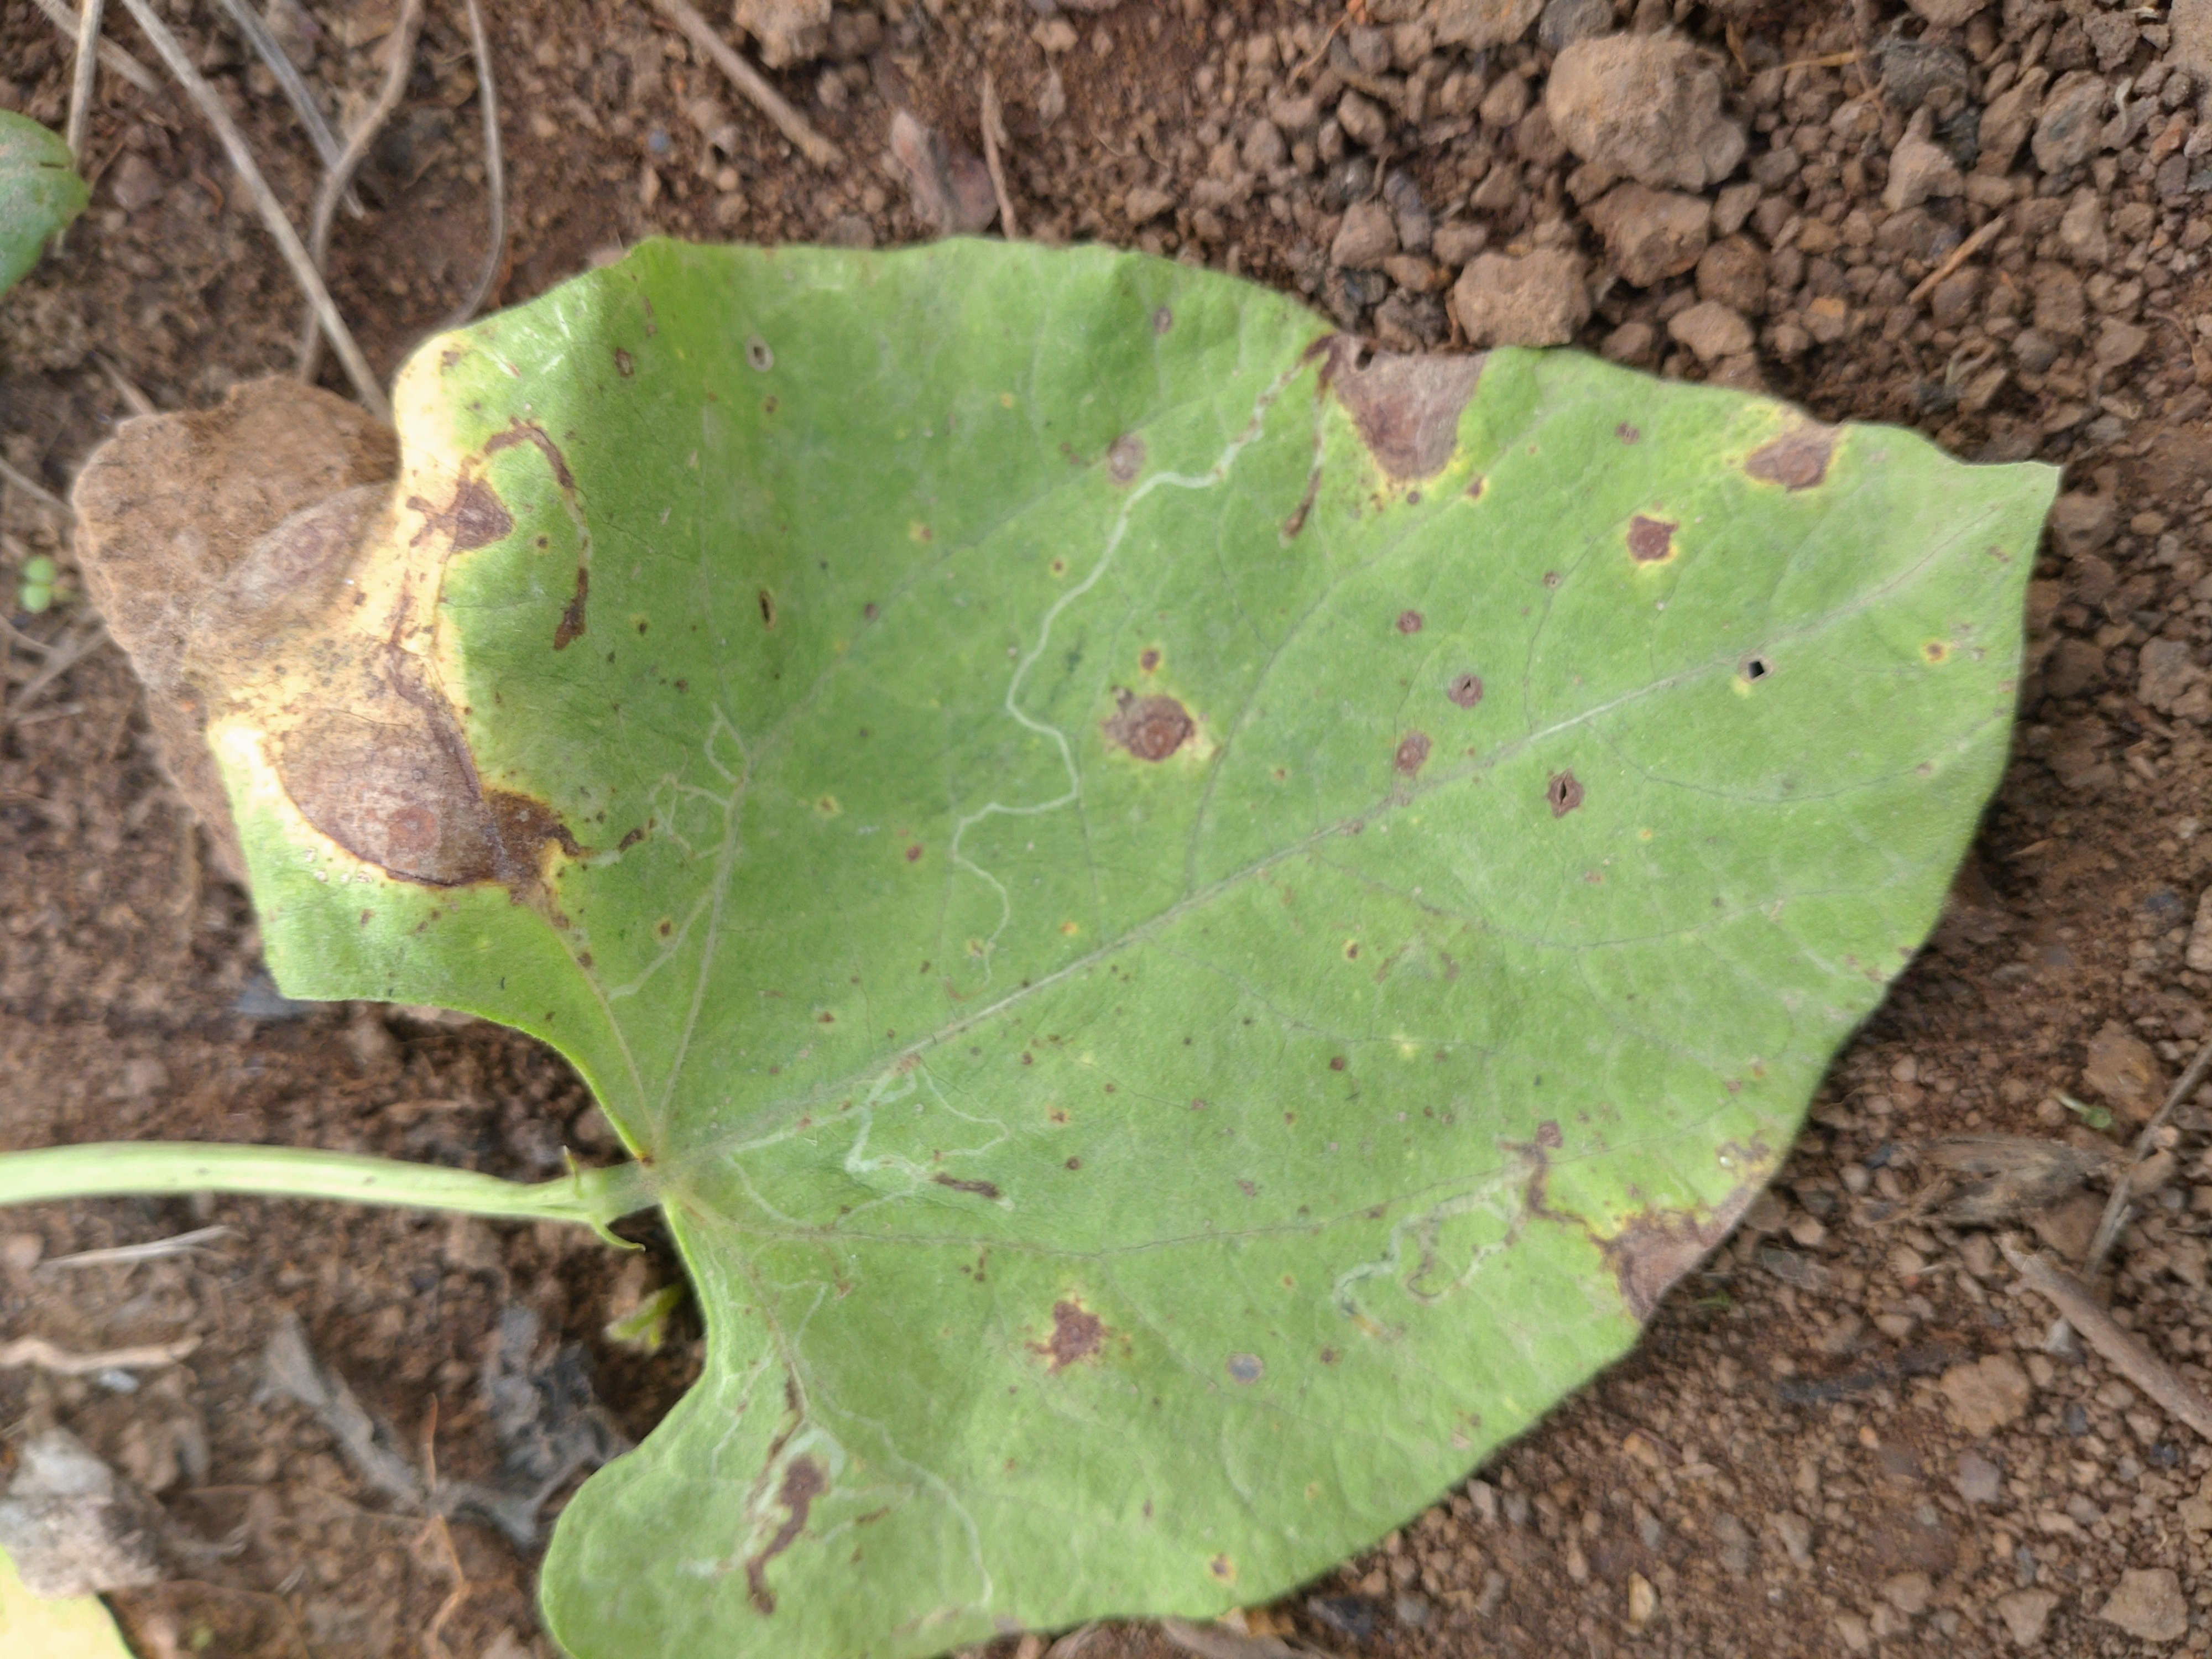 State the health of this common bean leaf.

rust
